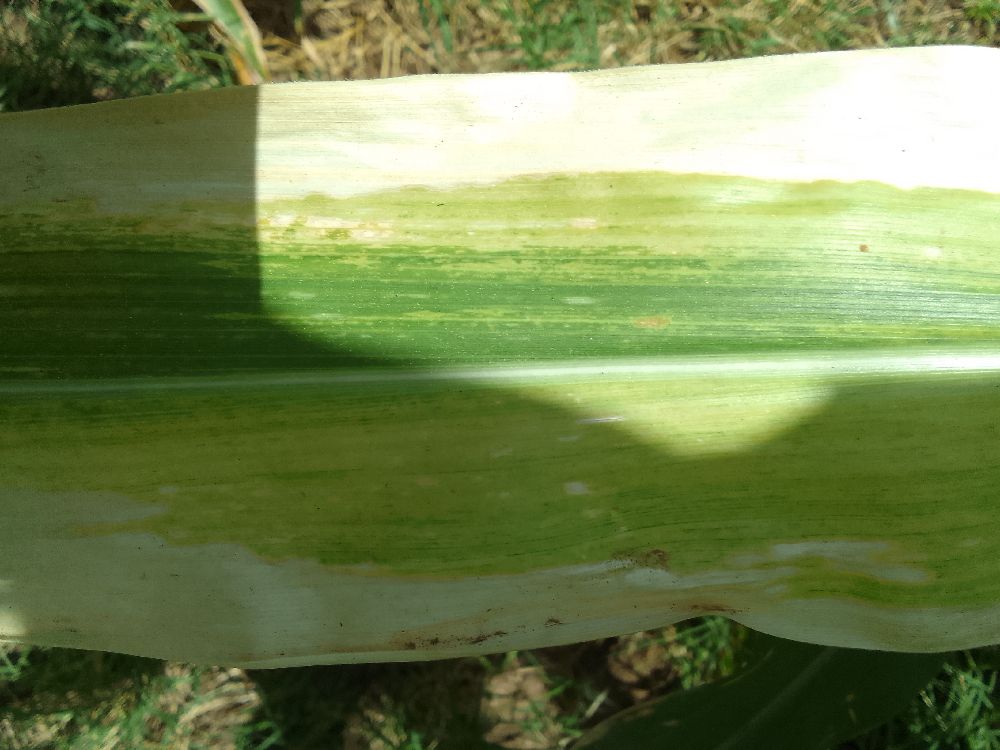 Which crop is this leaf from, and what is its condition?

maize, maize lethal necrosis
